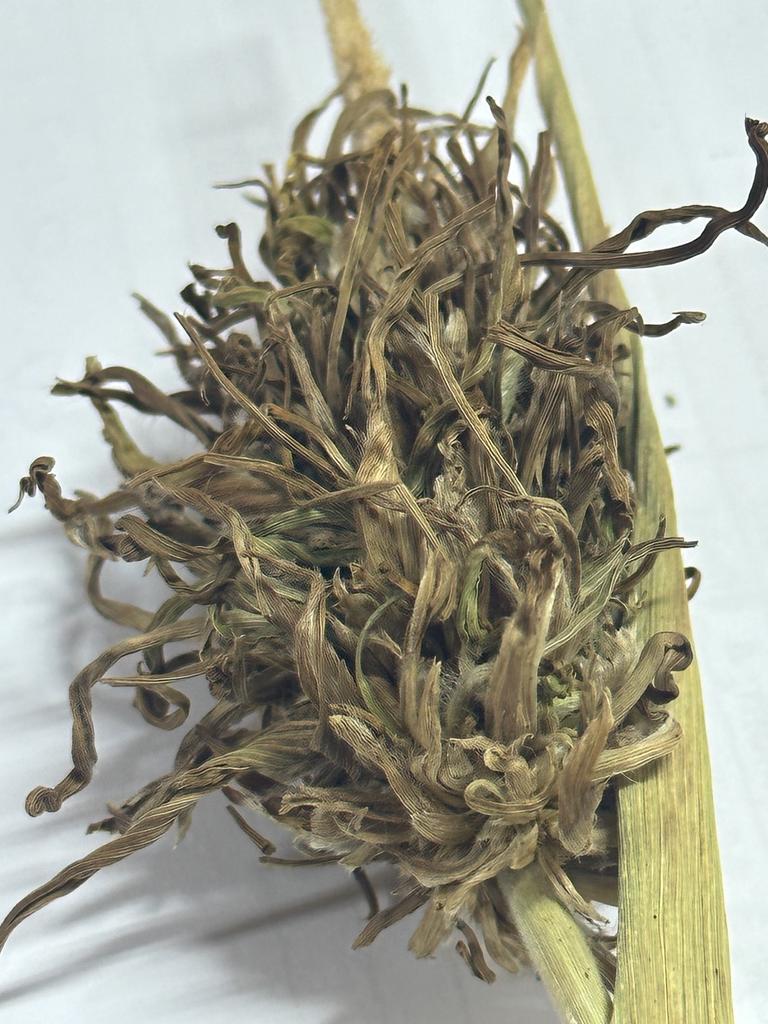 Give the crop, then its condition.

pearl millet, sclerospora graminicola
